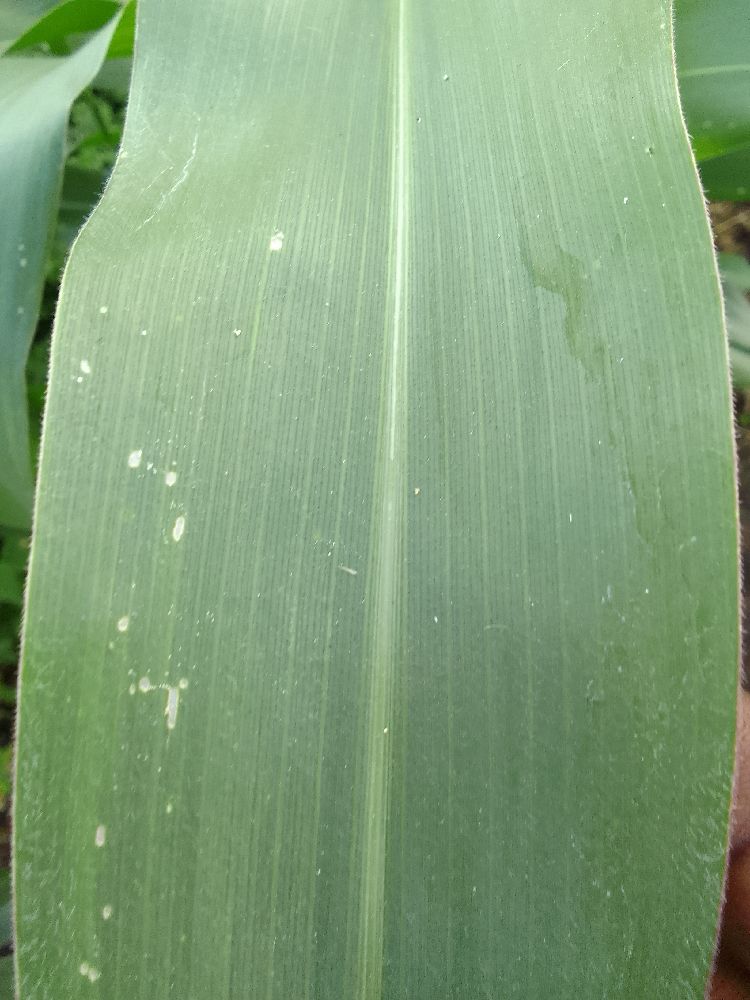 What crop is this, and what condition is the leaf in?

maize, healthy
